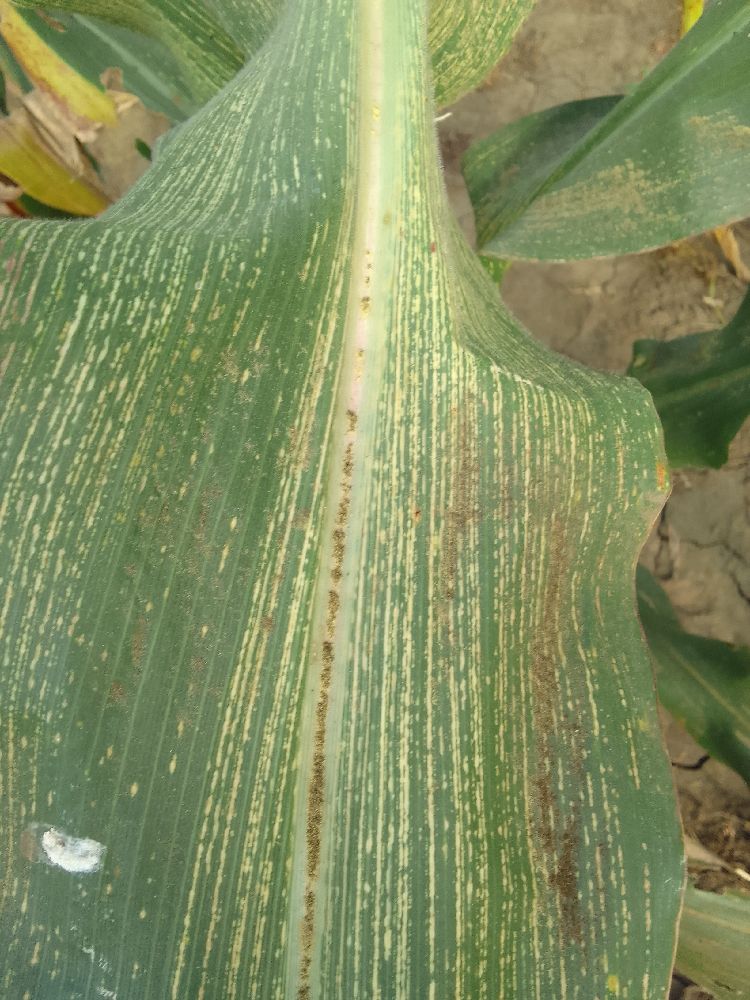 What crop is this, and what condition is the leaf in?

maize, maize streak virus
